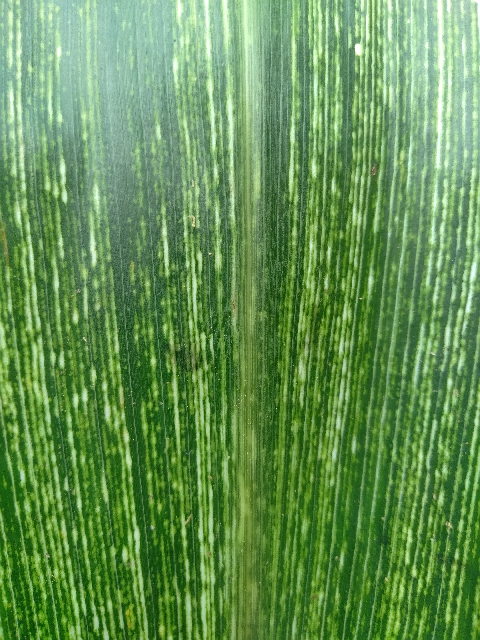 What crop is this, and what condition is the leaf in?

maize, maize streak virus
